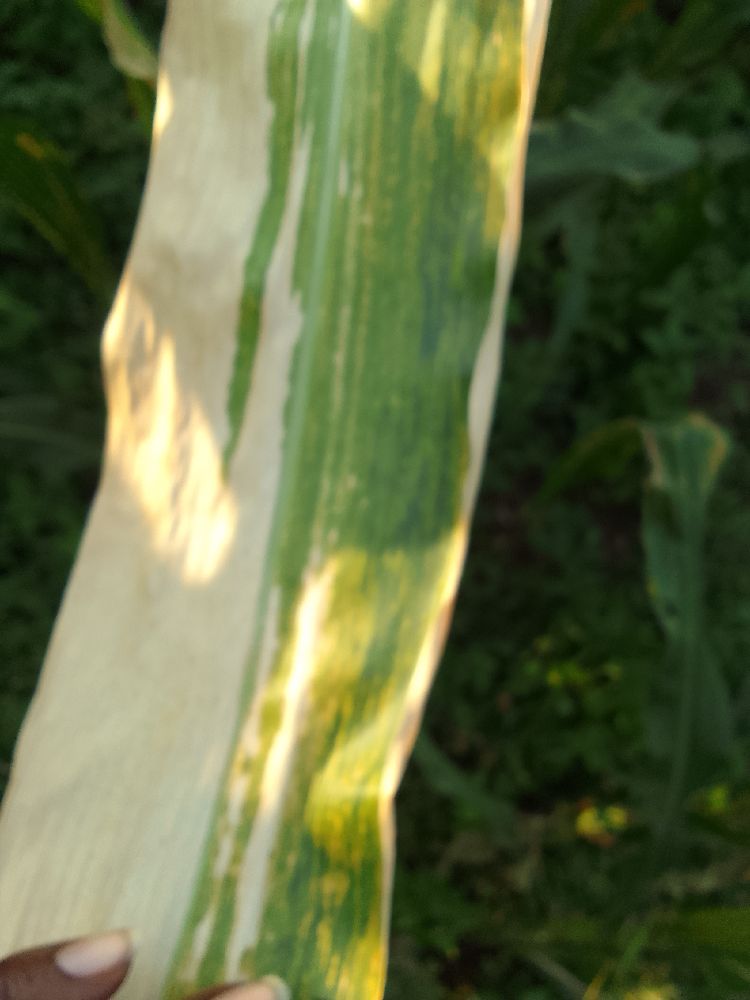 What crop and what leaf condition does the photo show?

maize, maize lethal necrosis
